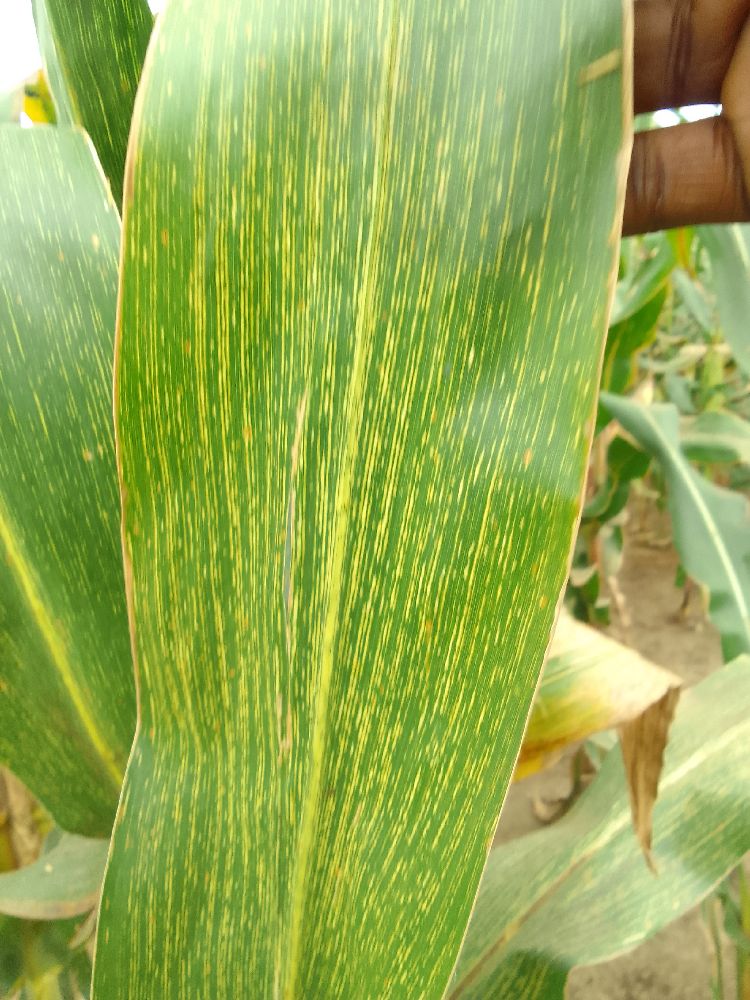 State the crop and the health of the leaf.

maize, maize streak virus
